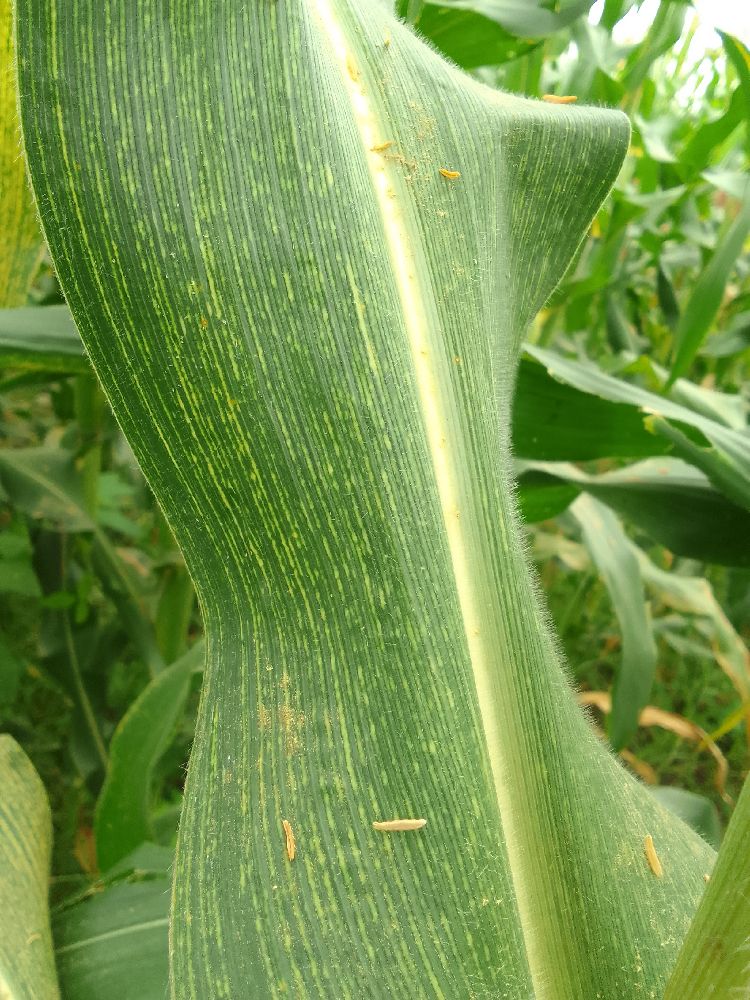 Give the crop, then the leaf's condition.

maize, maize streak virus
